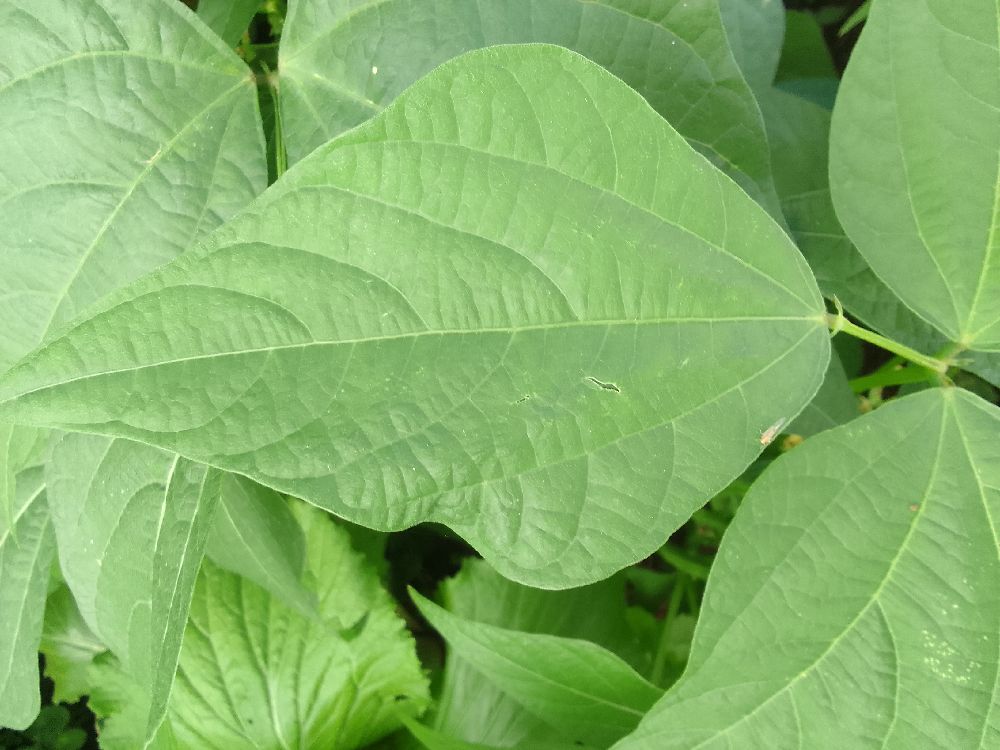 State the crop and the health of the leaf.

common bean, healthy
